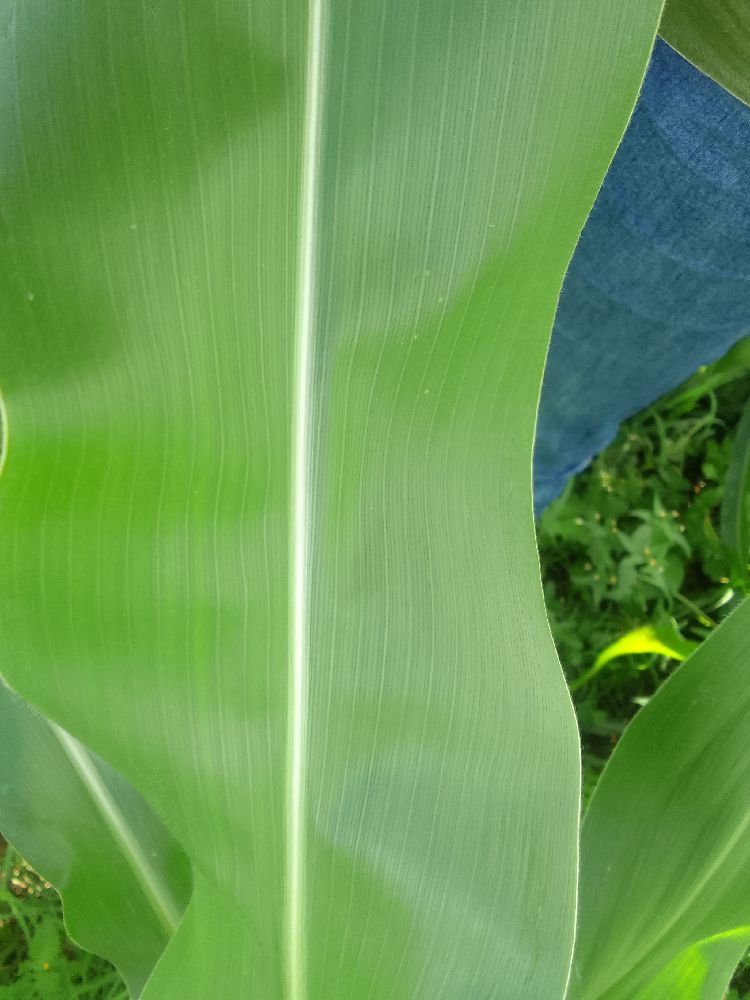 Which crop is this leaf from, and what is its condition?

maize, healthy
